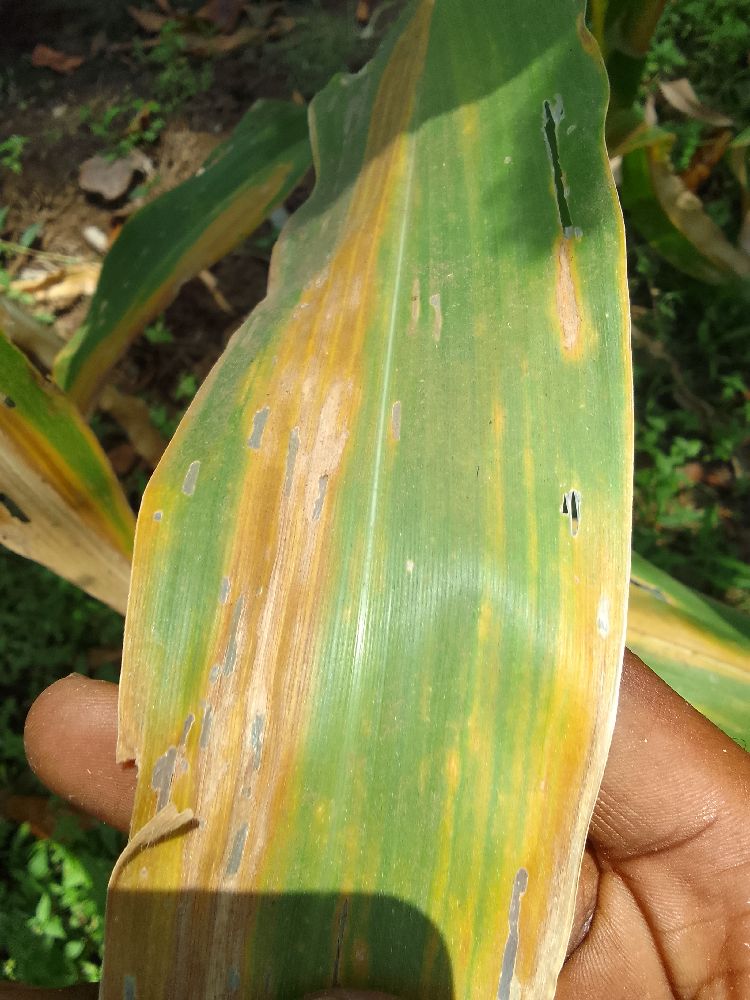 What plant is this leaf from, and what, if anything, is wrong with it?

maize, maize lethal necrosis
